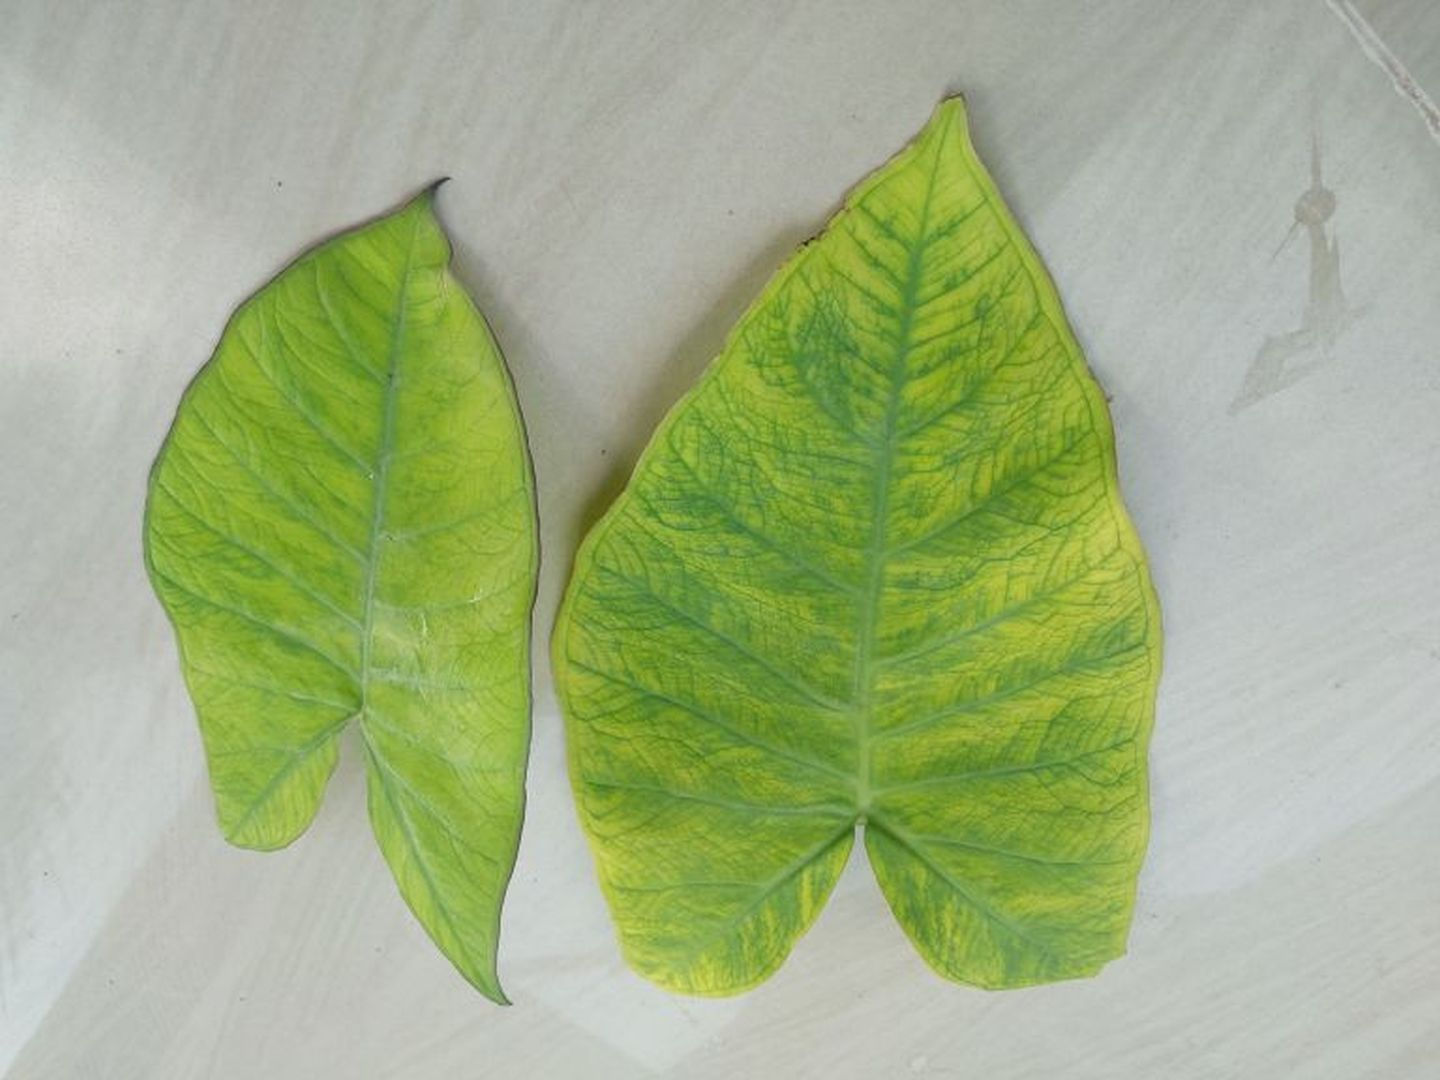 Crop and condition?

taro, mosaic
